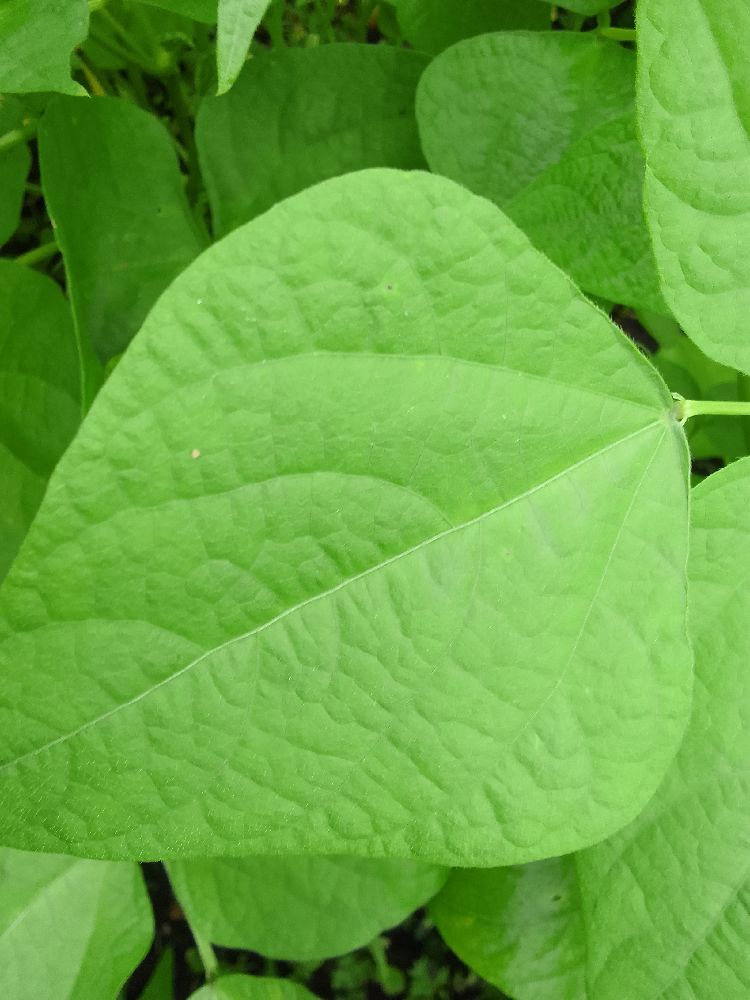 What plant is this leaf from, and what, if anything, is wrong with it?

common bean, healthy
